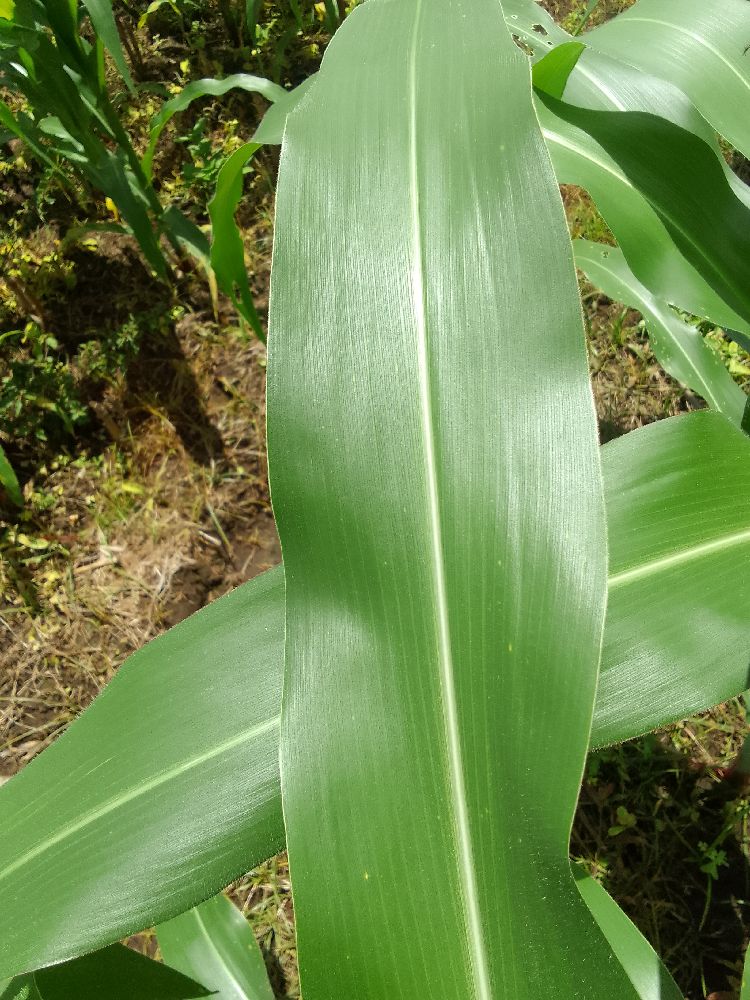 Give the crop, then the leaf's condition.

maize, healthy
